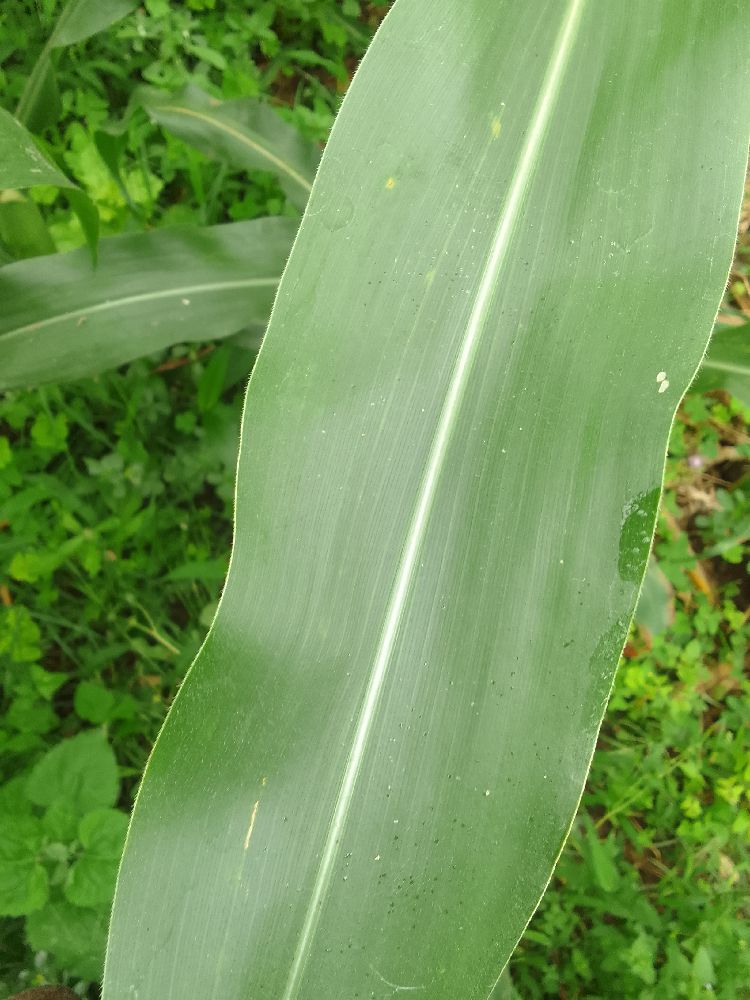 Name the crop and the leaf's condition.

maize, healthy
